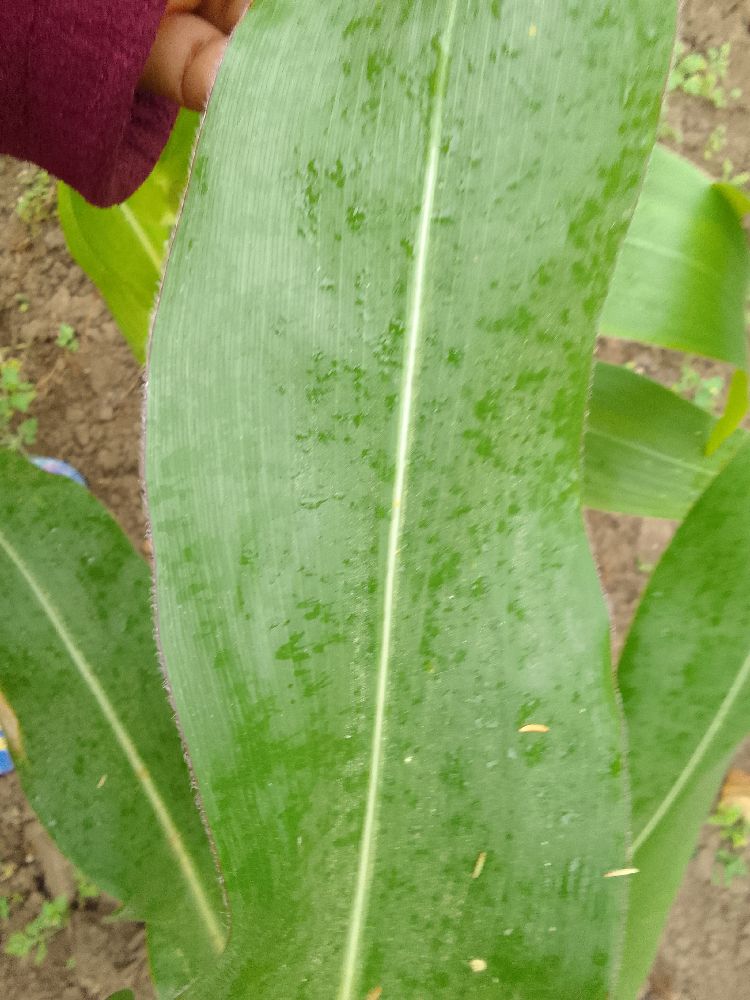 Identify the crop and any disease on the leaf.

maize, healthy
